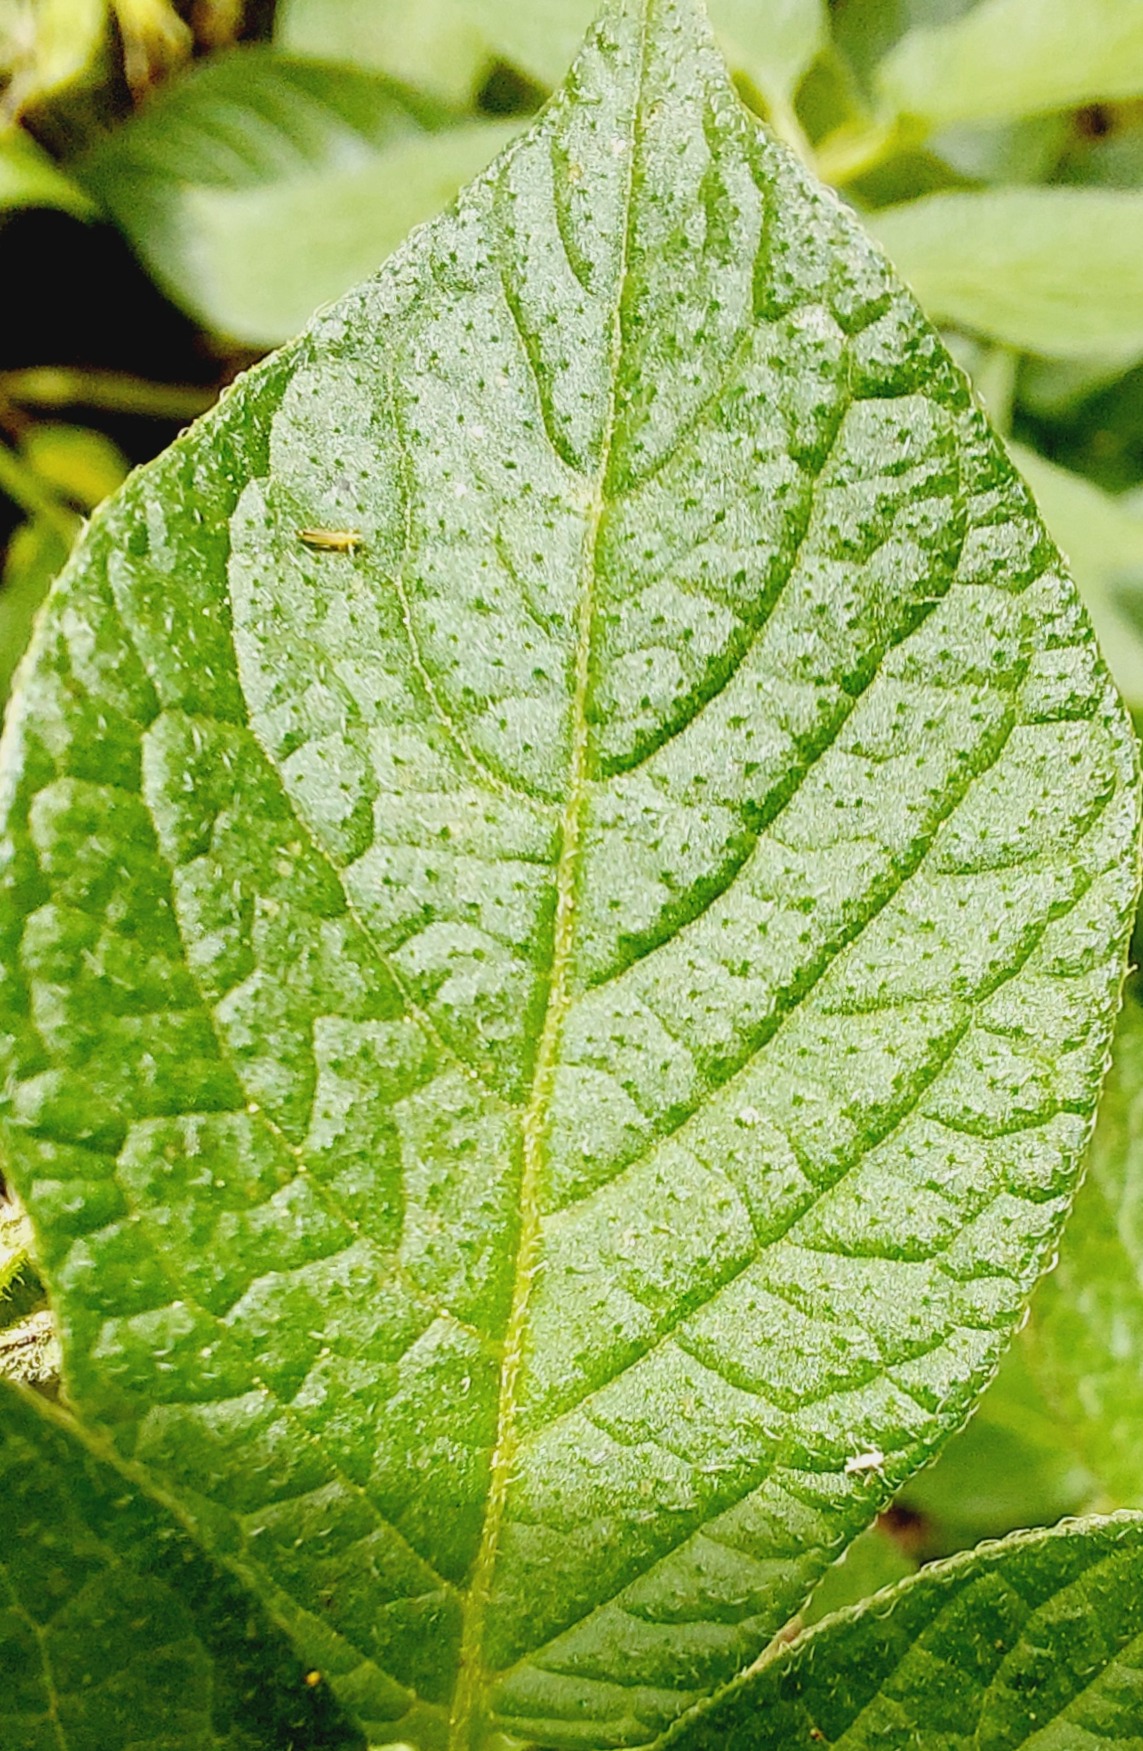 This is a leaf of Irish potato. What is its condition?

healthy
